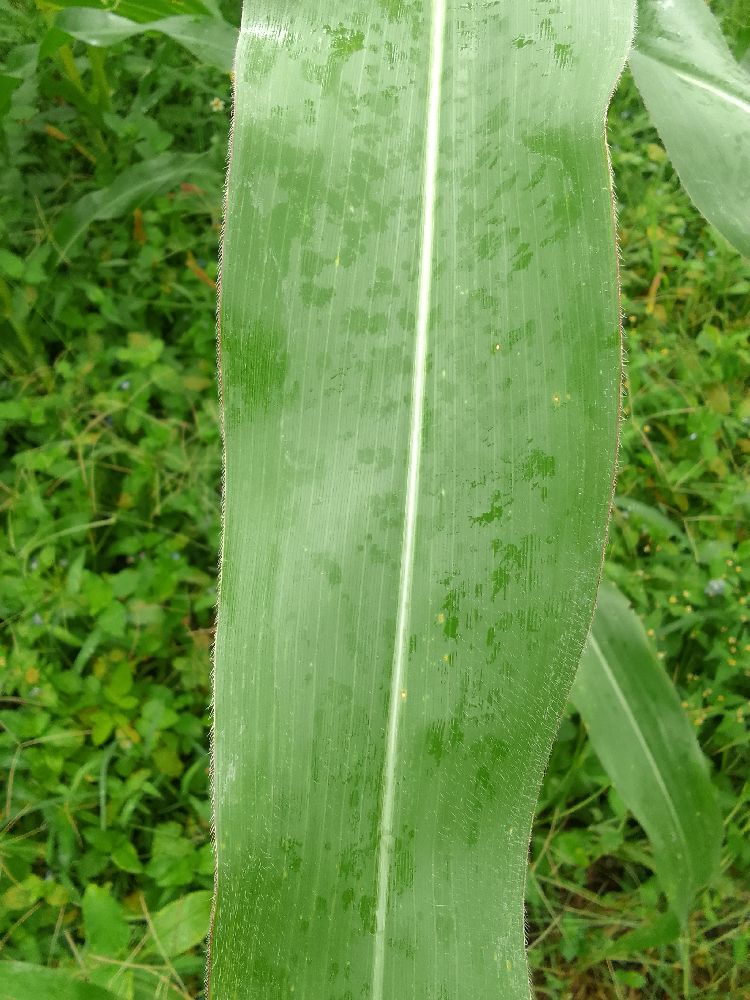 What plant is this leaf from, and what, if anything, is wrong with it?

maize, healthy
